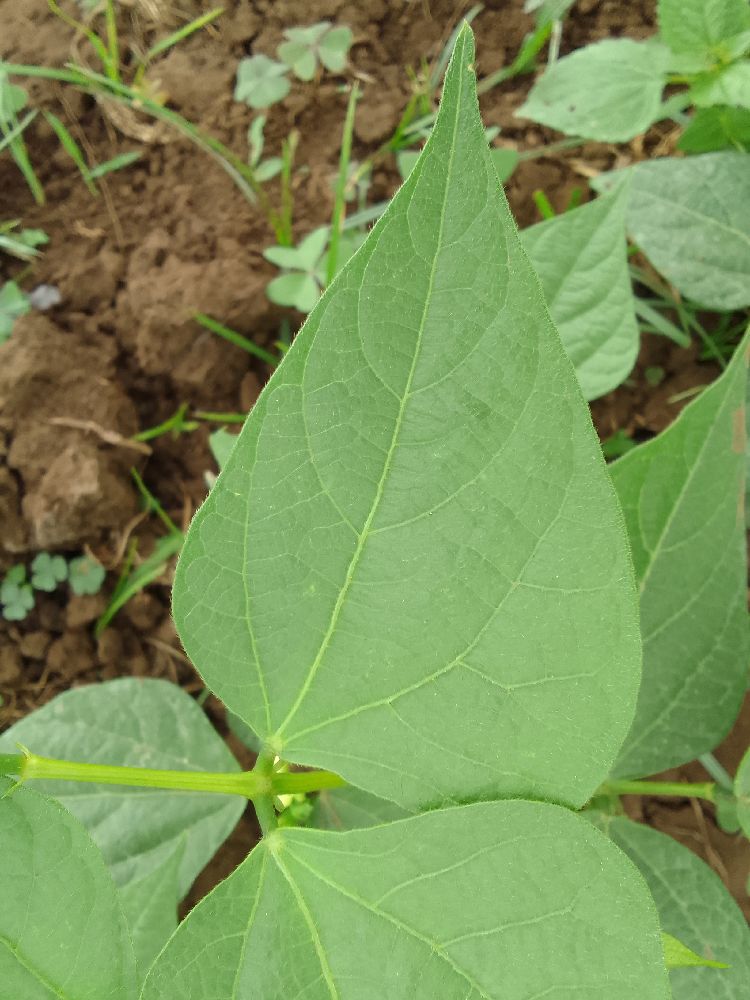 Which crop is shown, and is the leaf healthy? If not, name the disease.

common bean, healthy
